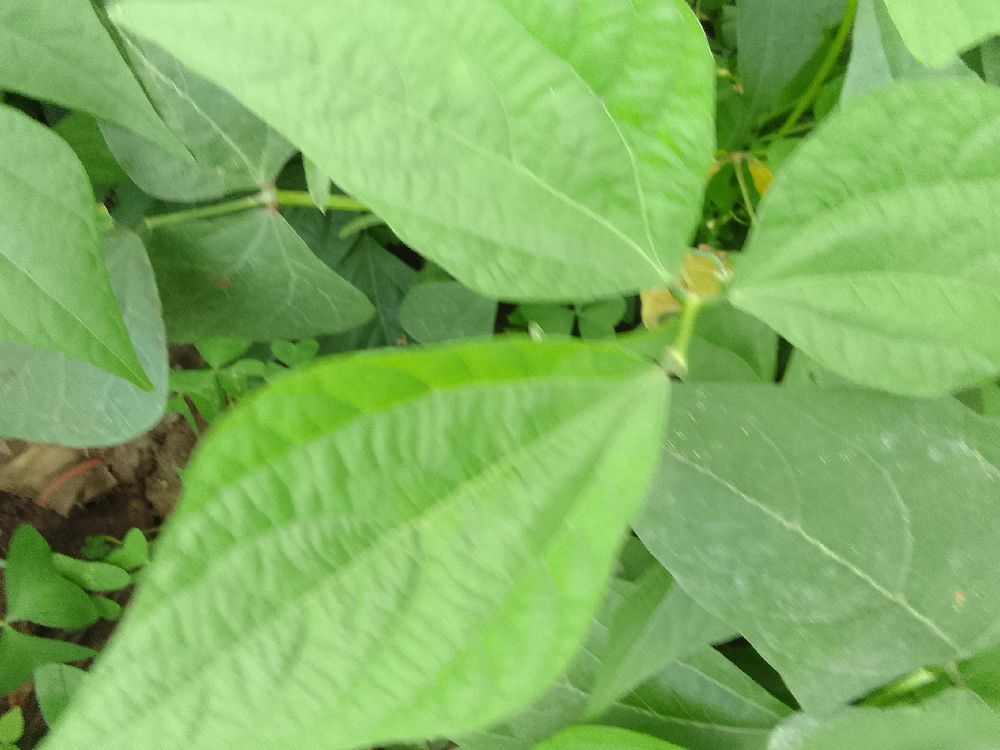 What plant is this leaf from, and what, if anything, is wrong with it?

common bean, healthy
